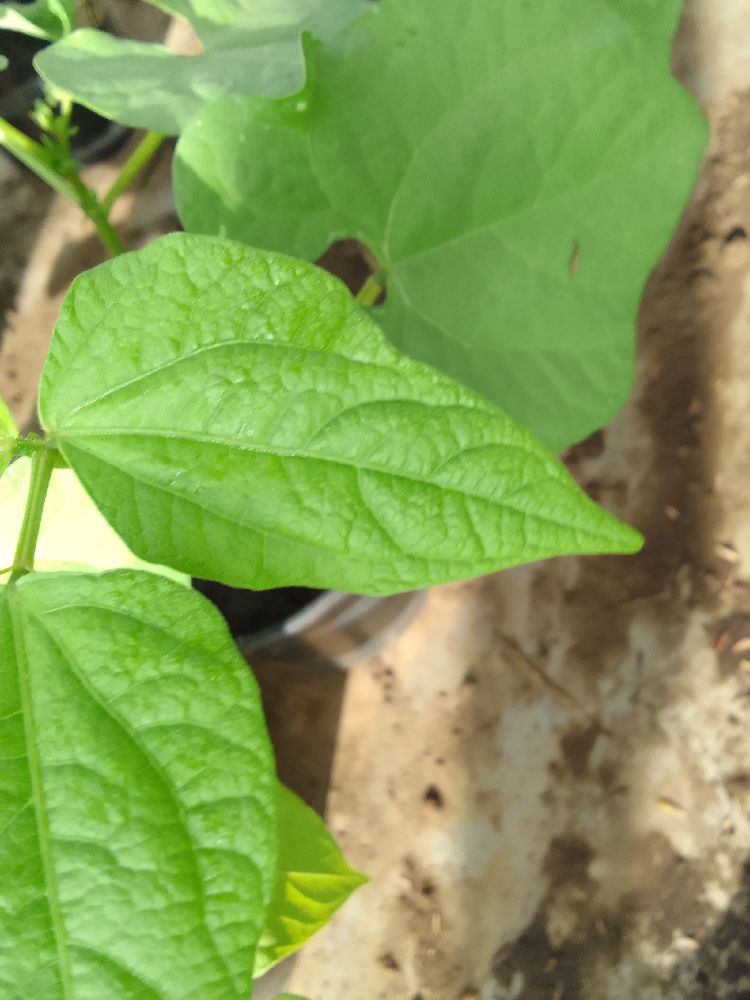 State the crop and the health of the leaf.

common bean, healthy
